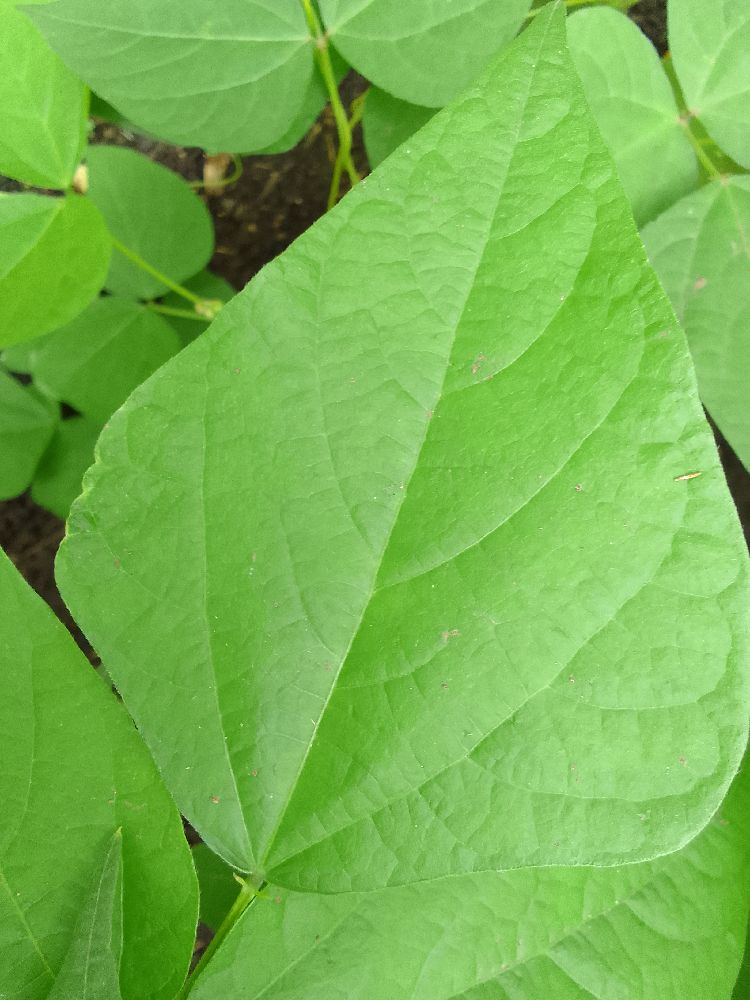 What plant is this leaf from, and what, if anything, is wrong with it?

common bean, healthy
